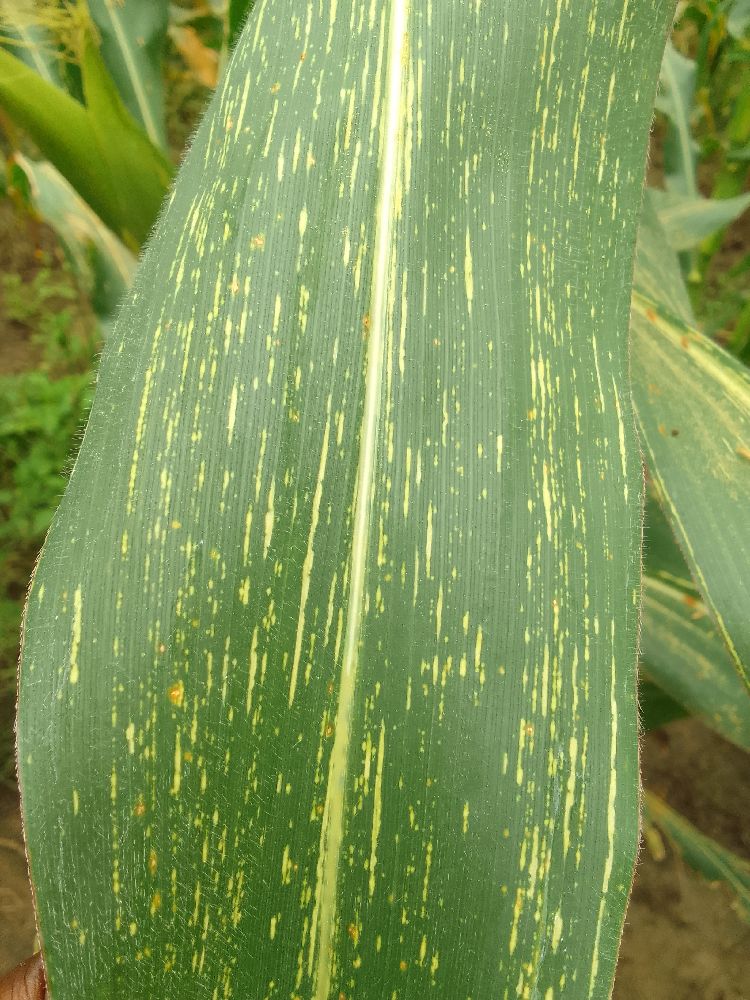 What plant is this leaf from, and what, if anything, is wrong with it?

maize, maize streak virus
